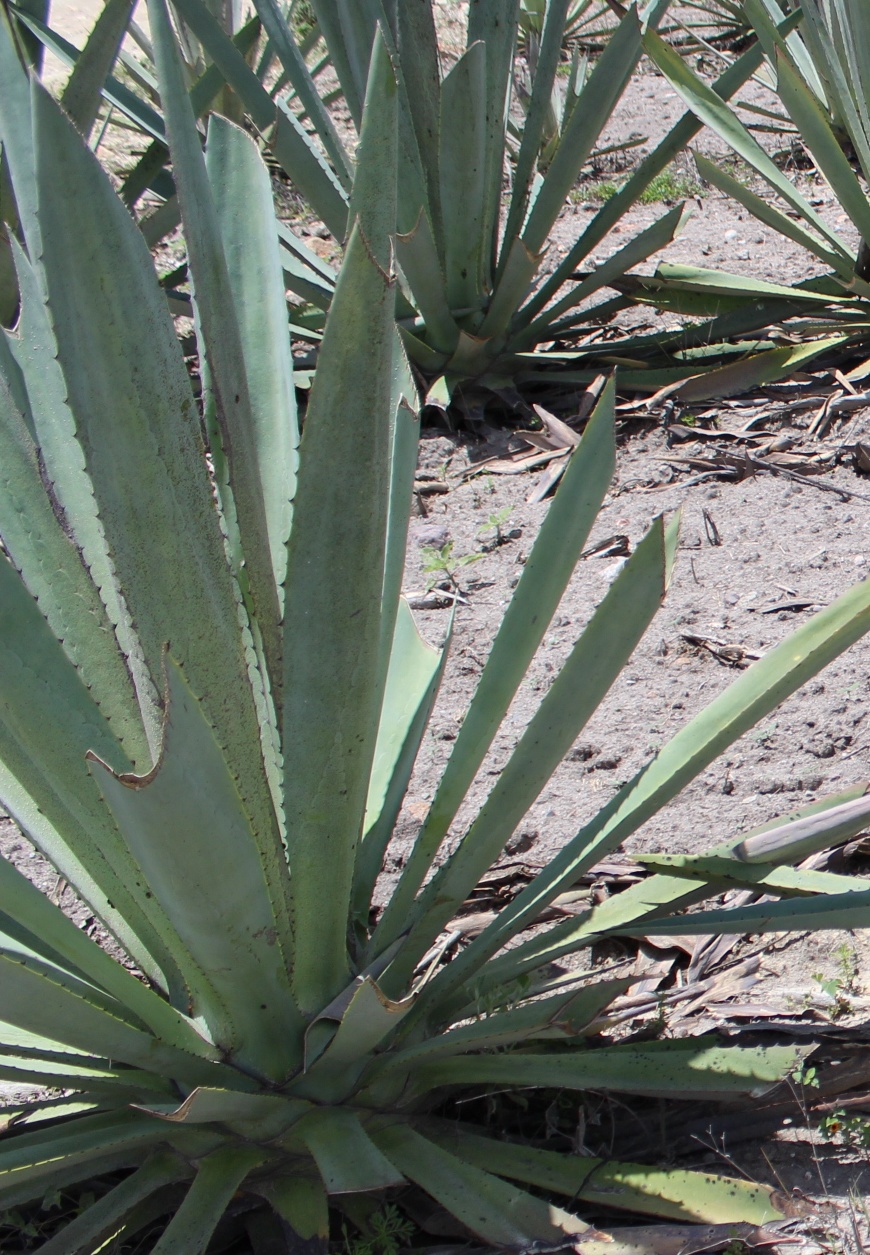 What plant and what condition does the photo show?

agave, healthy
